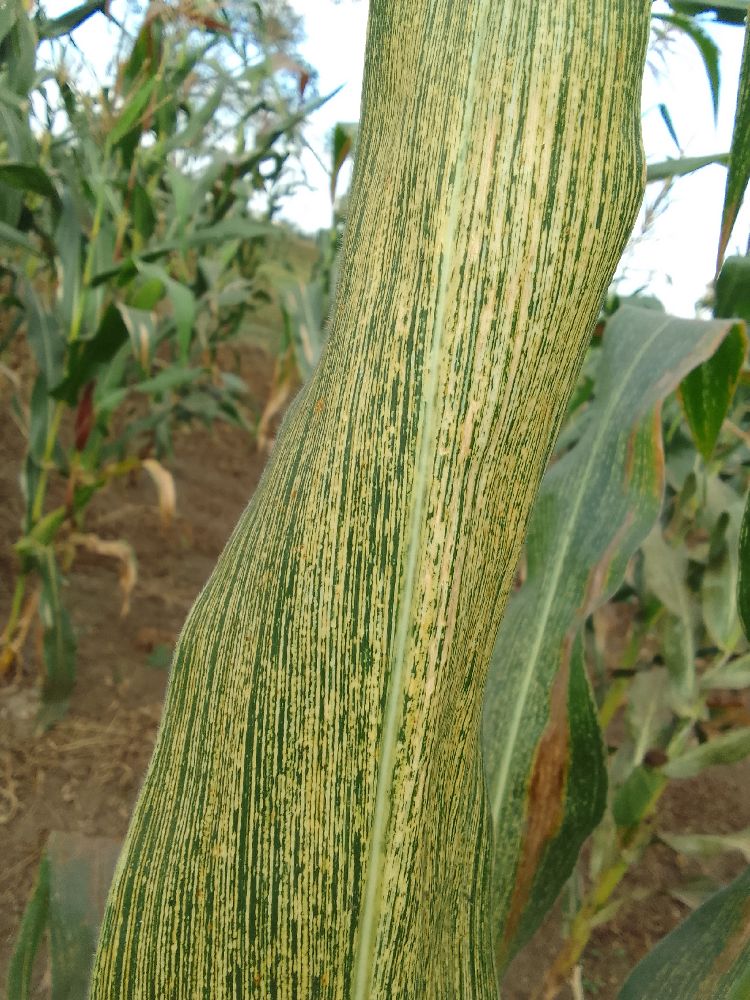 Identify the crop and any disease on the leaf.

maize, maize streak virus
